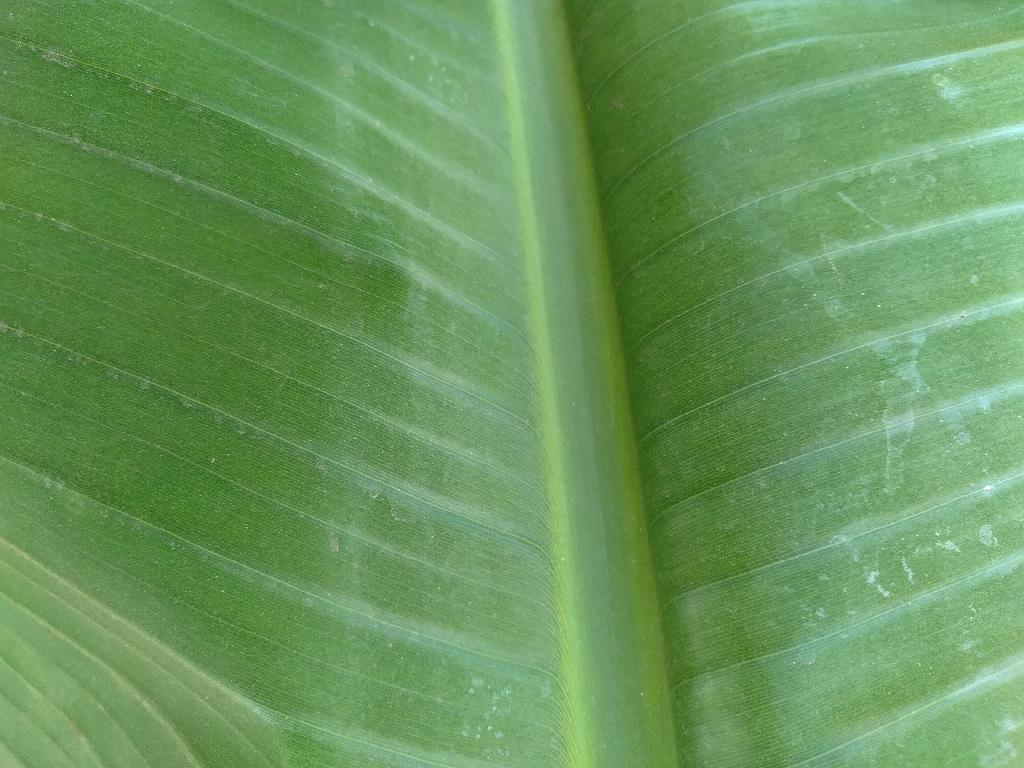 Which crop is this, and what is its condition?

banana, healthy
